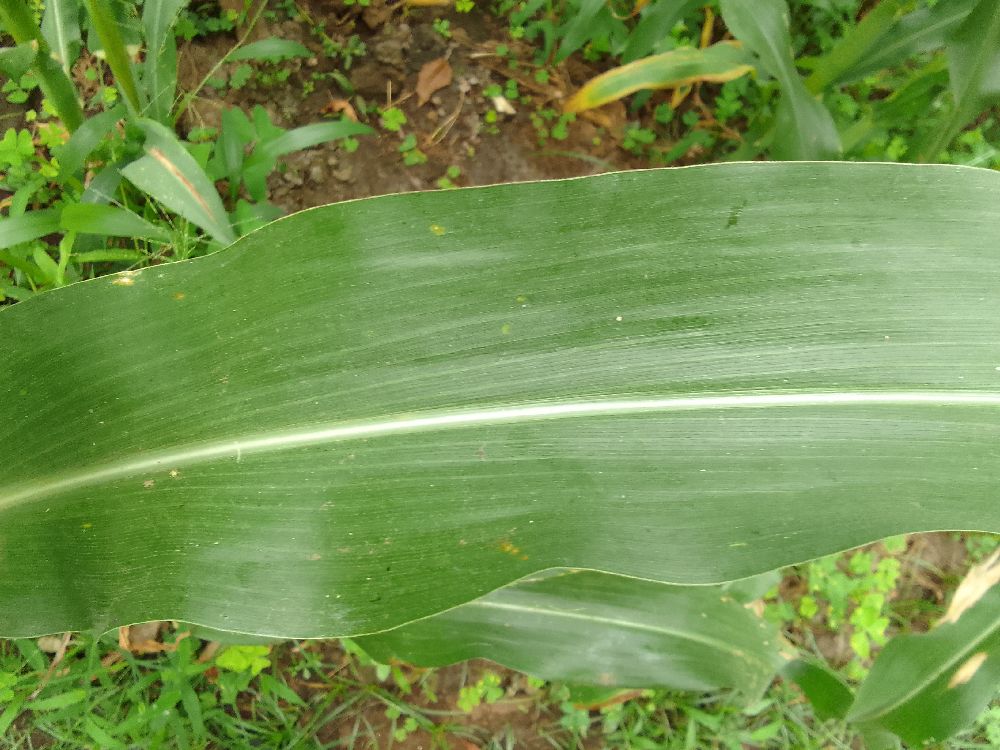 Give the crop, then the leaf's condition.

maize, healthy
